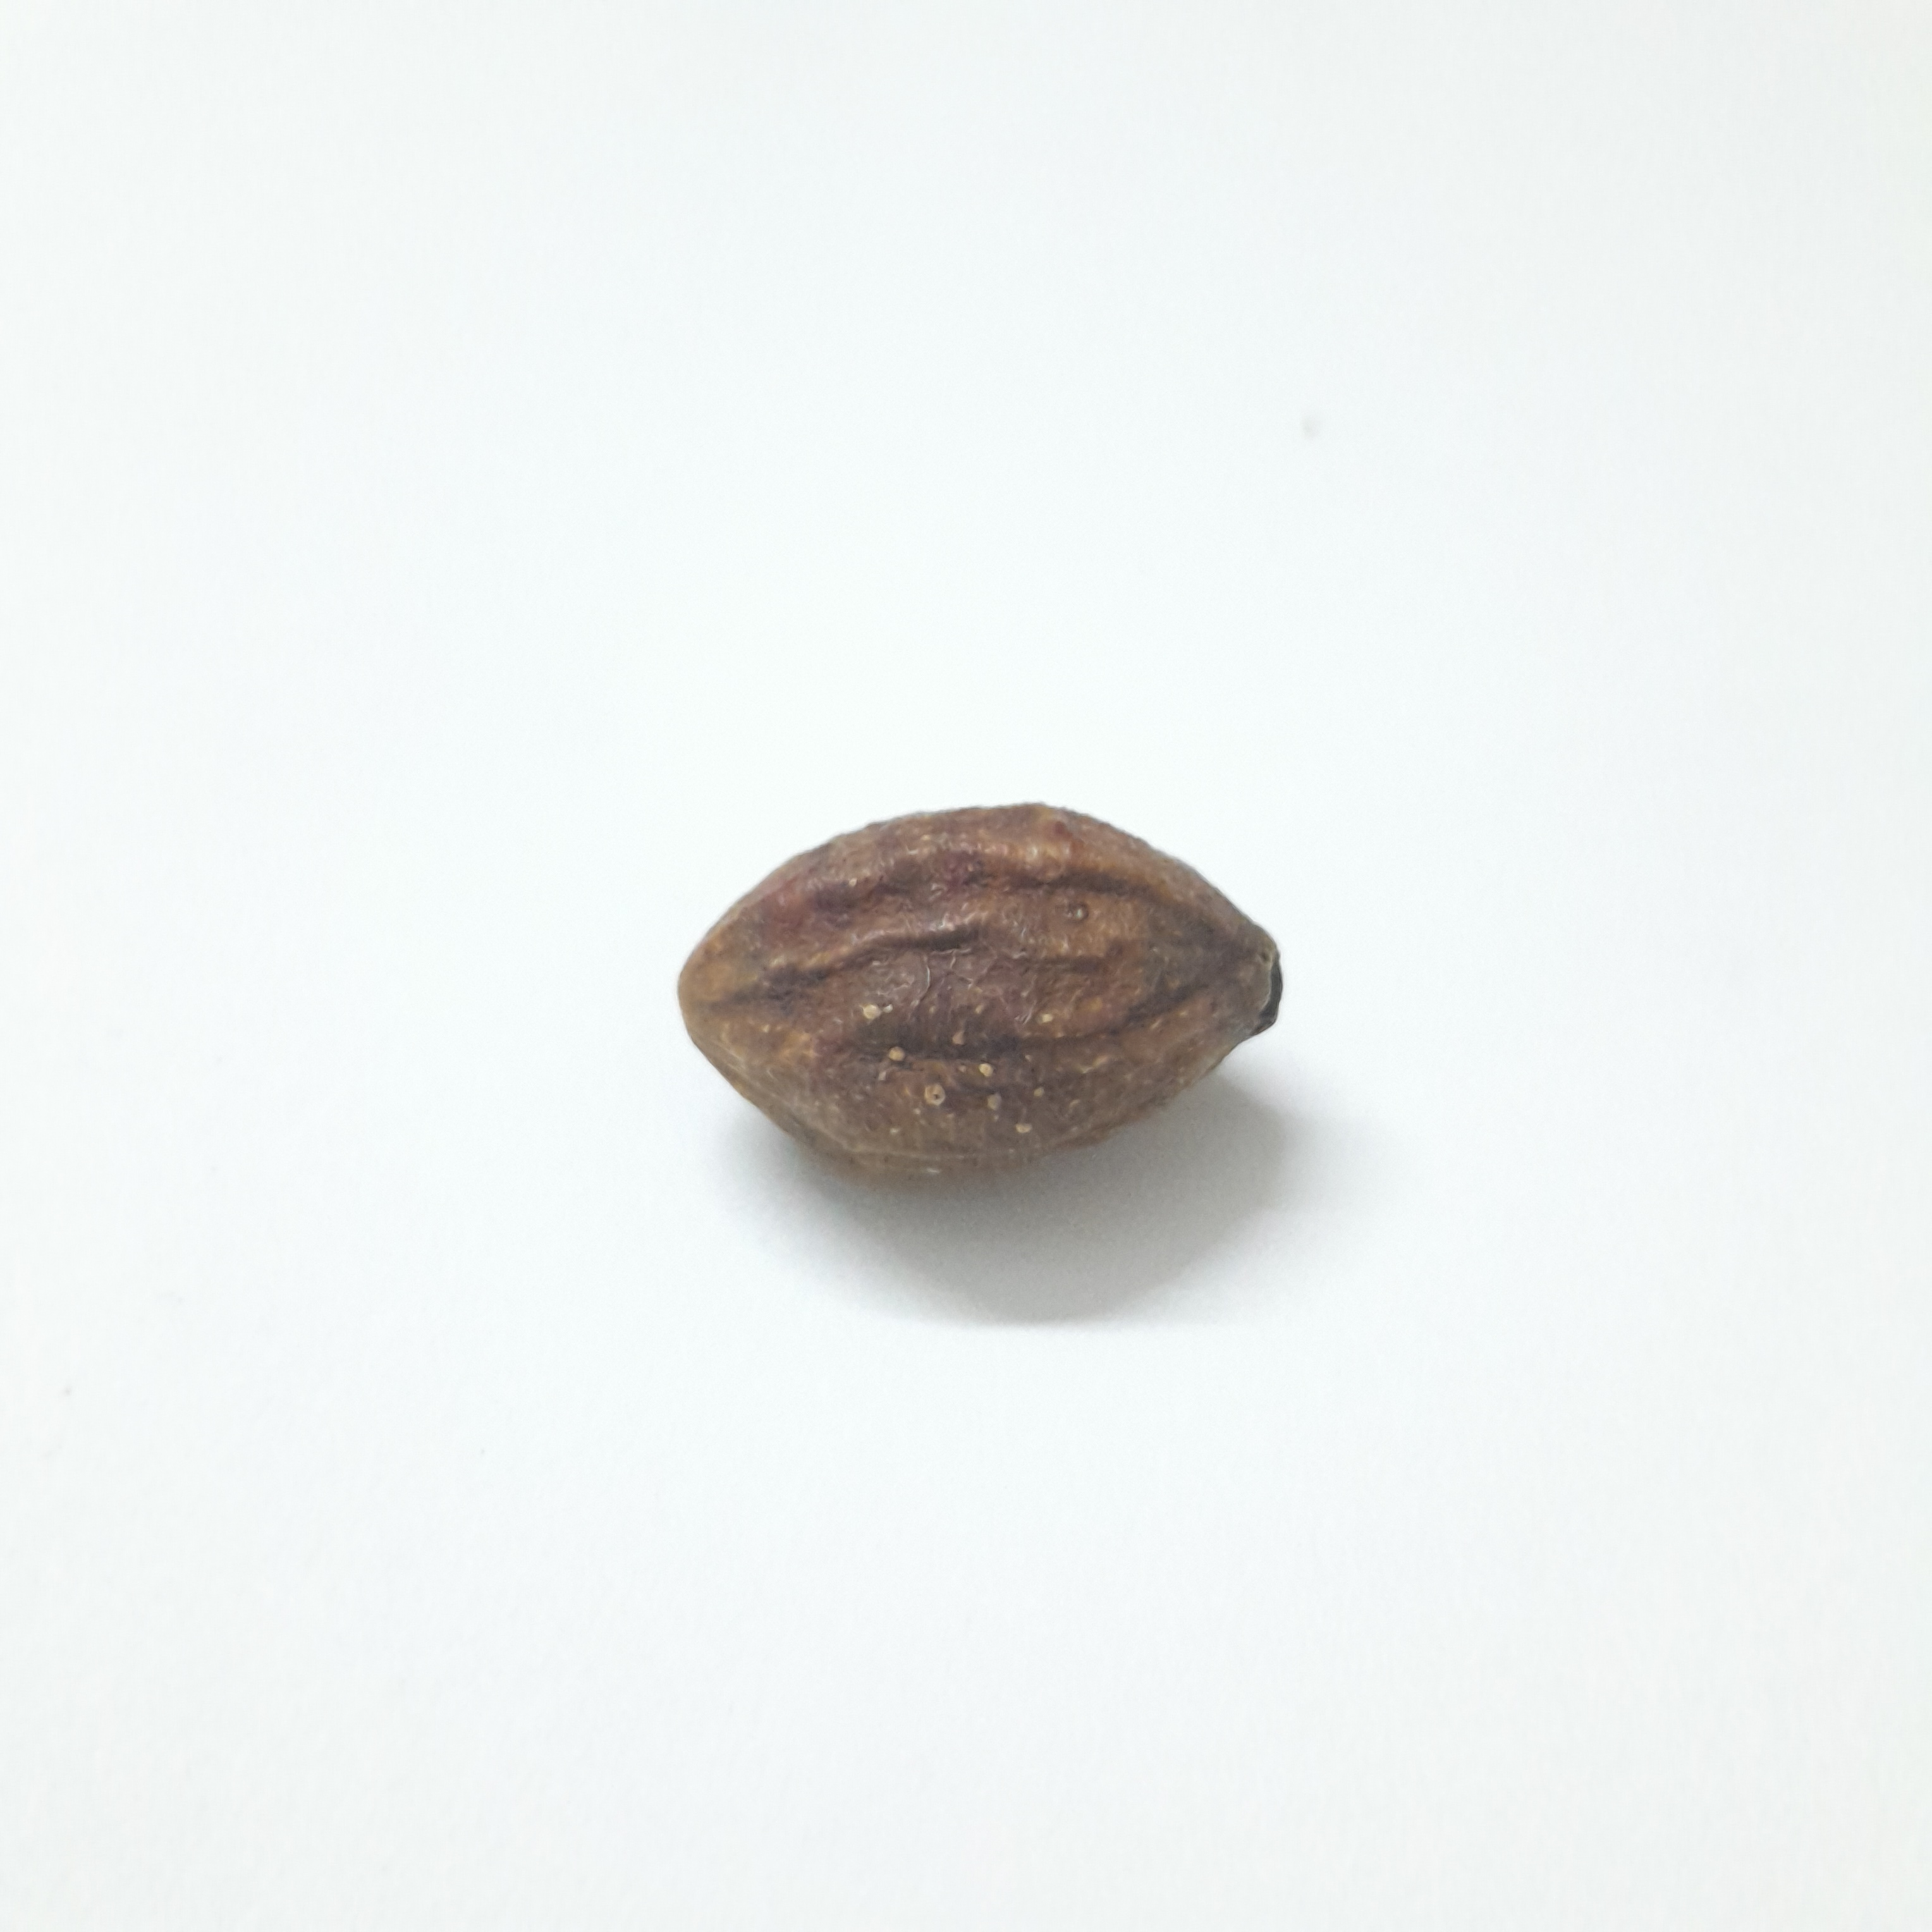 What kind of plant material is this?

hirdaa
